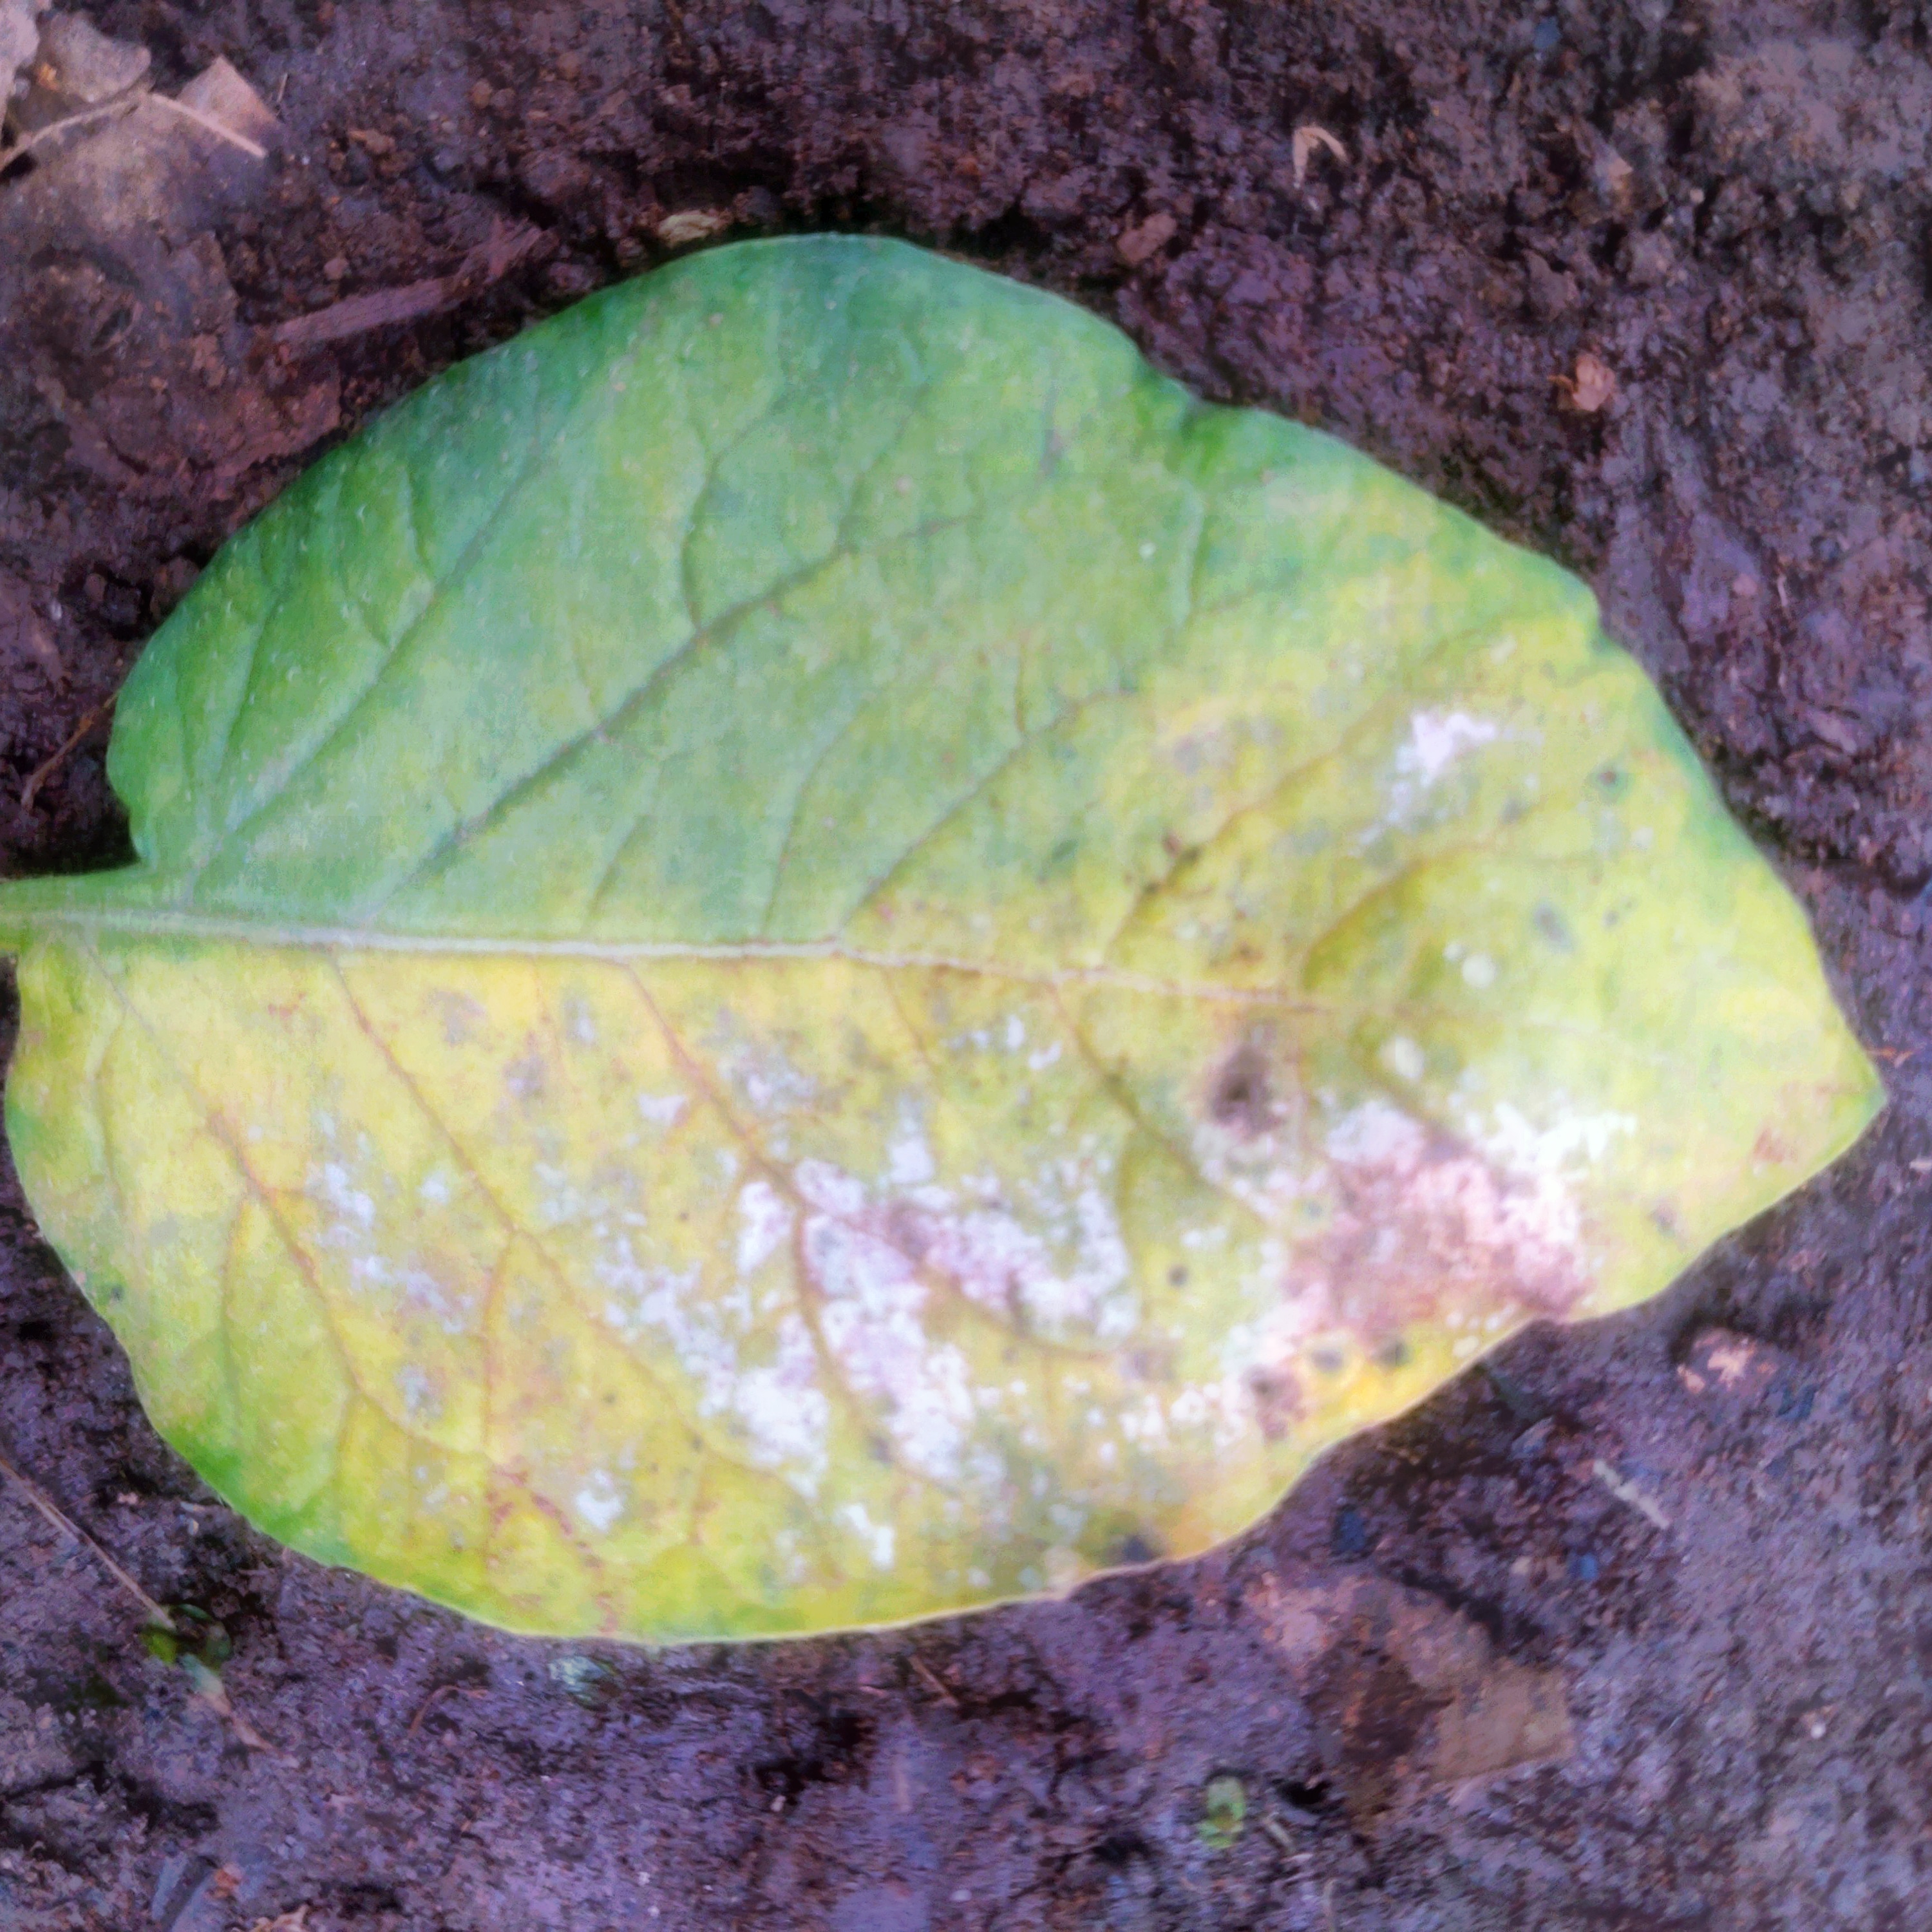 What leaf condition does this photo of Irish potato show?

late blight
